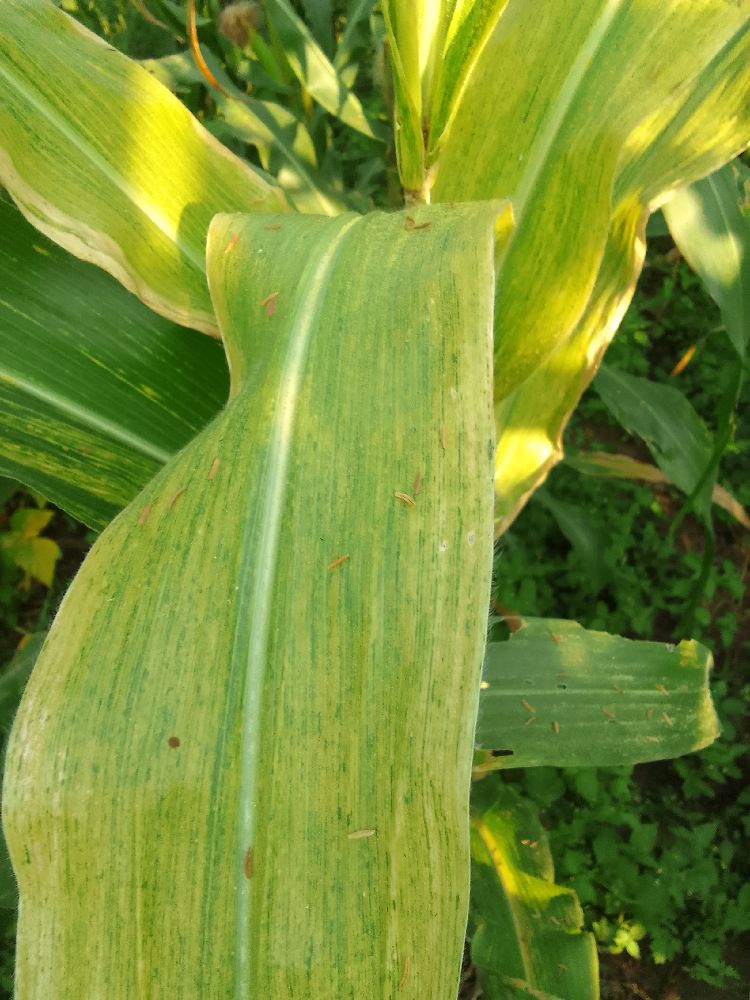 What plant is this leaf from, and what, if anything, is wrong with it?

maize, maize lethal necrosis
